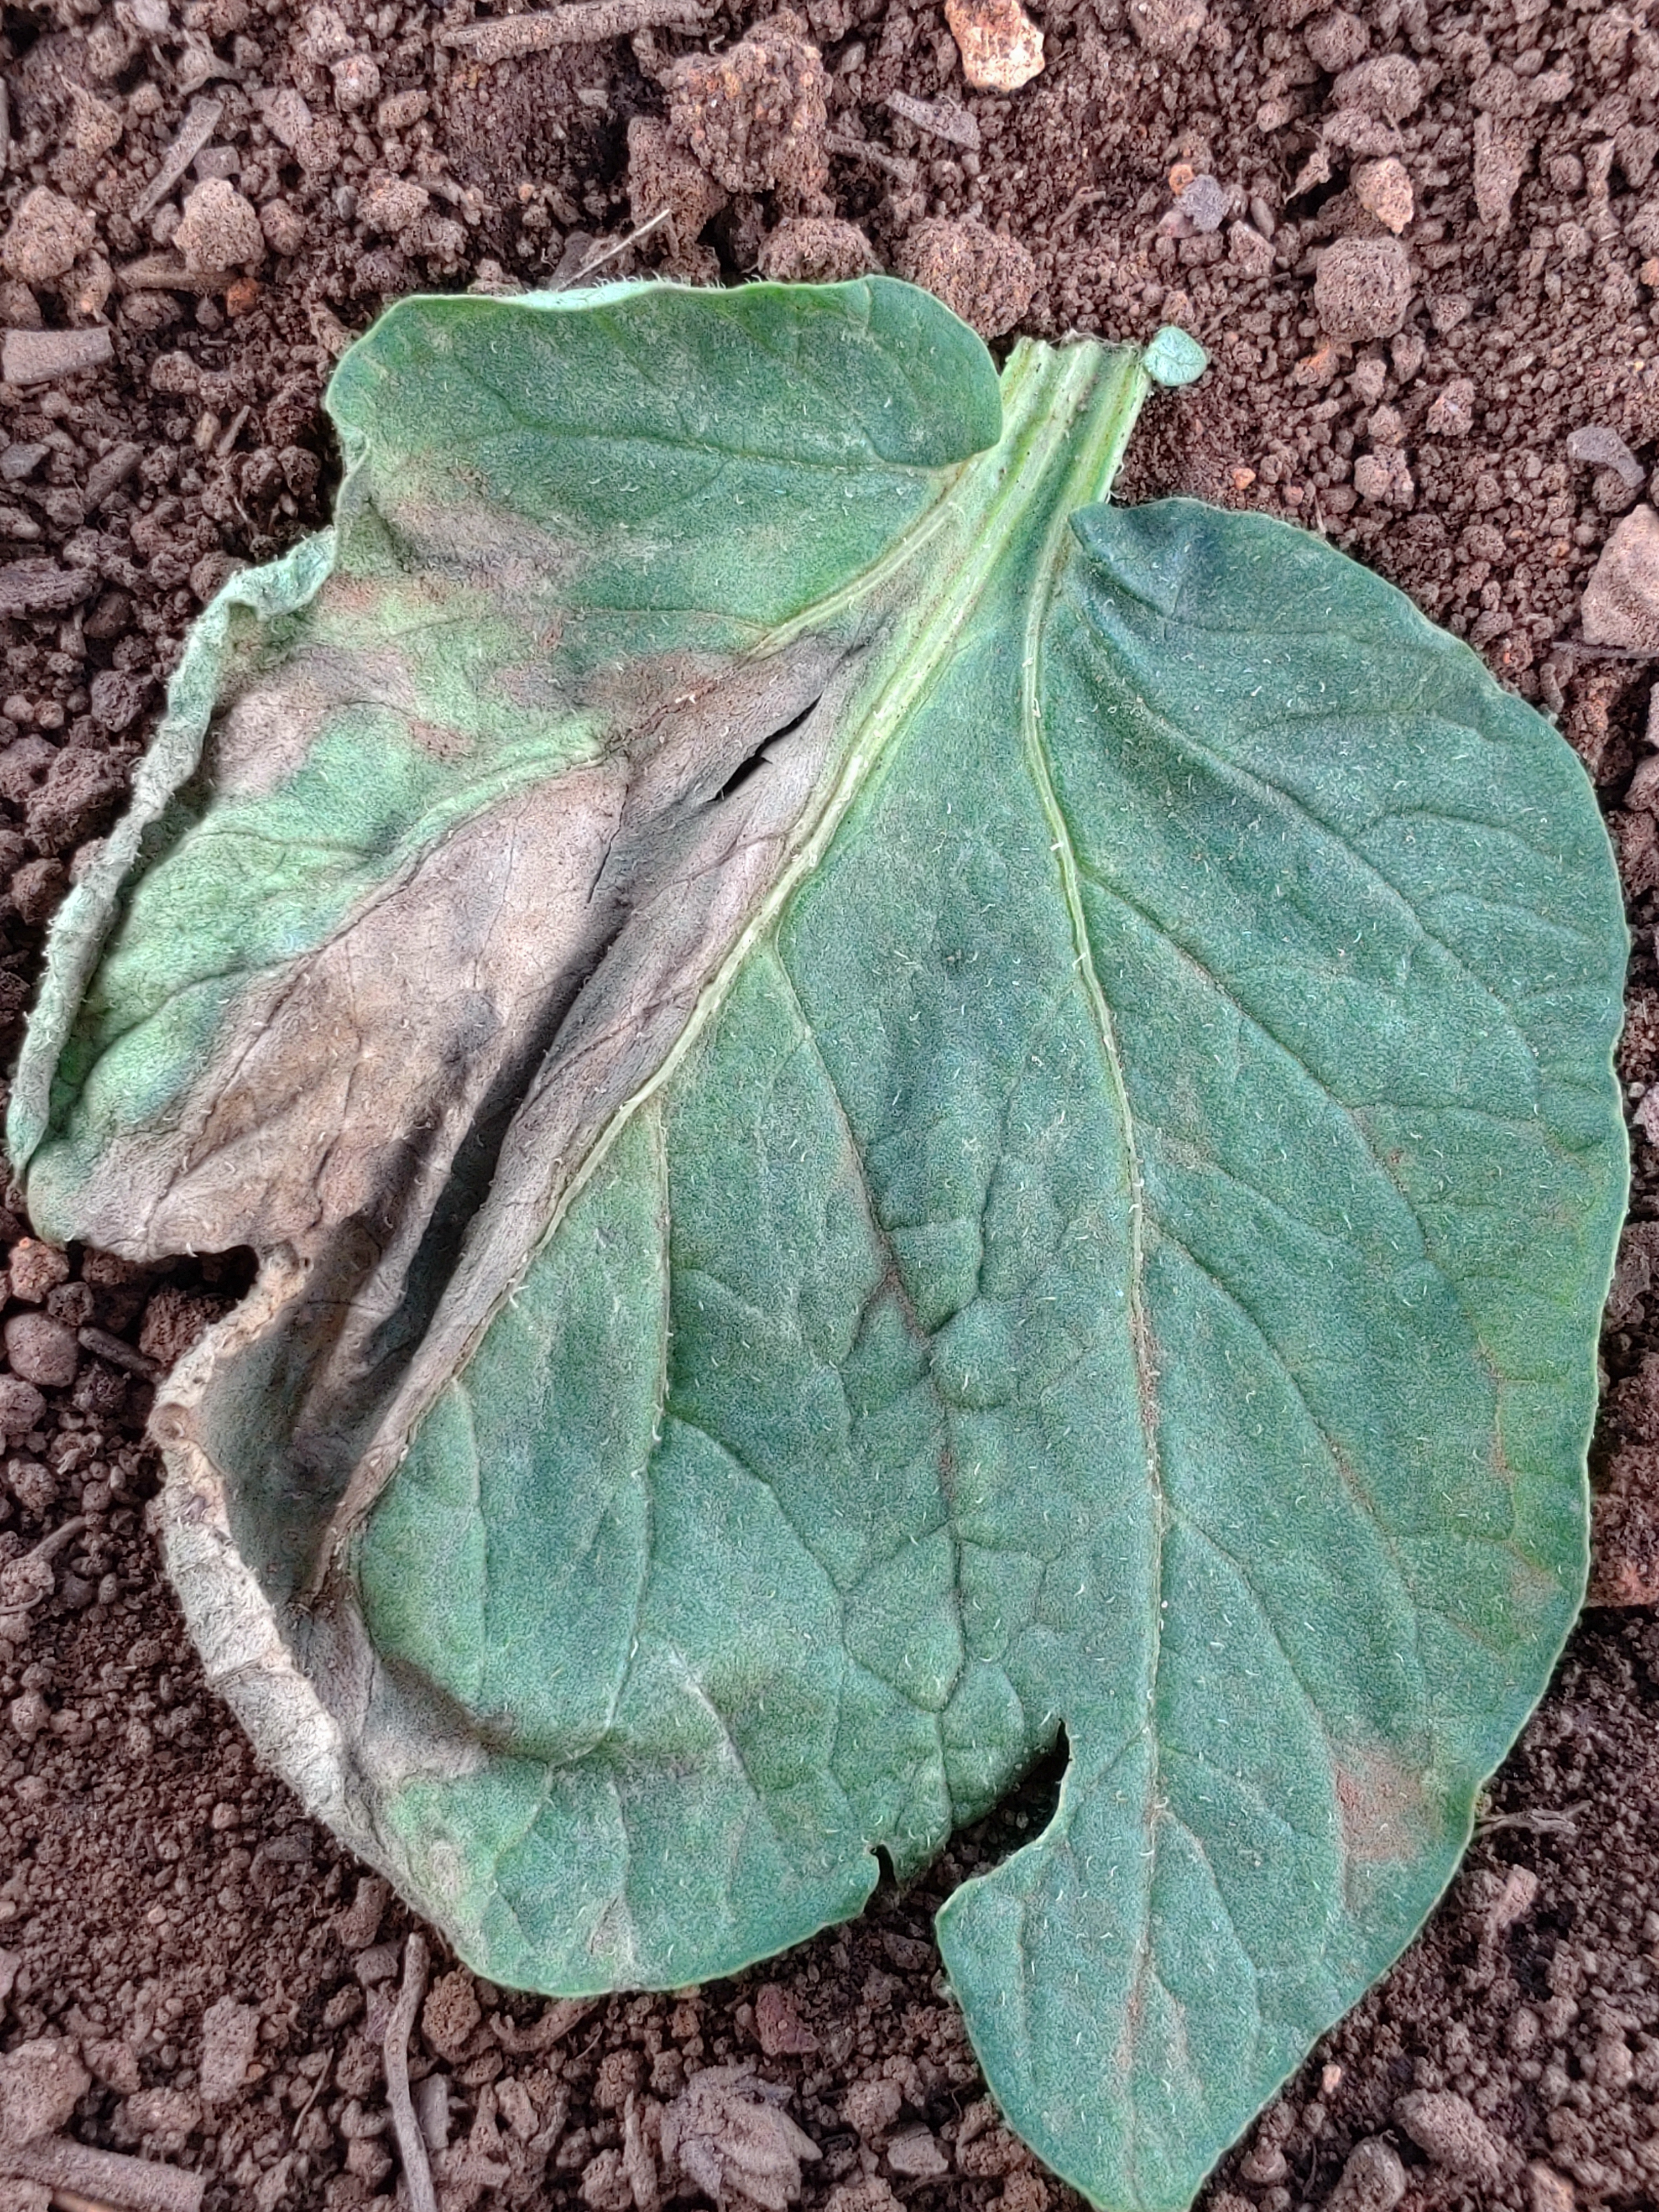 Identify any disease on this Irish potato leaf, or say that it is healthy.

early blight
